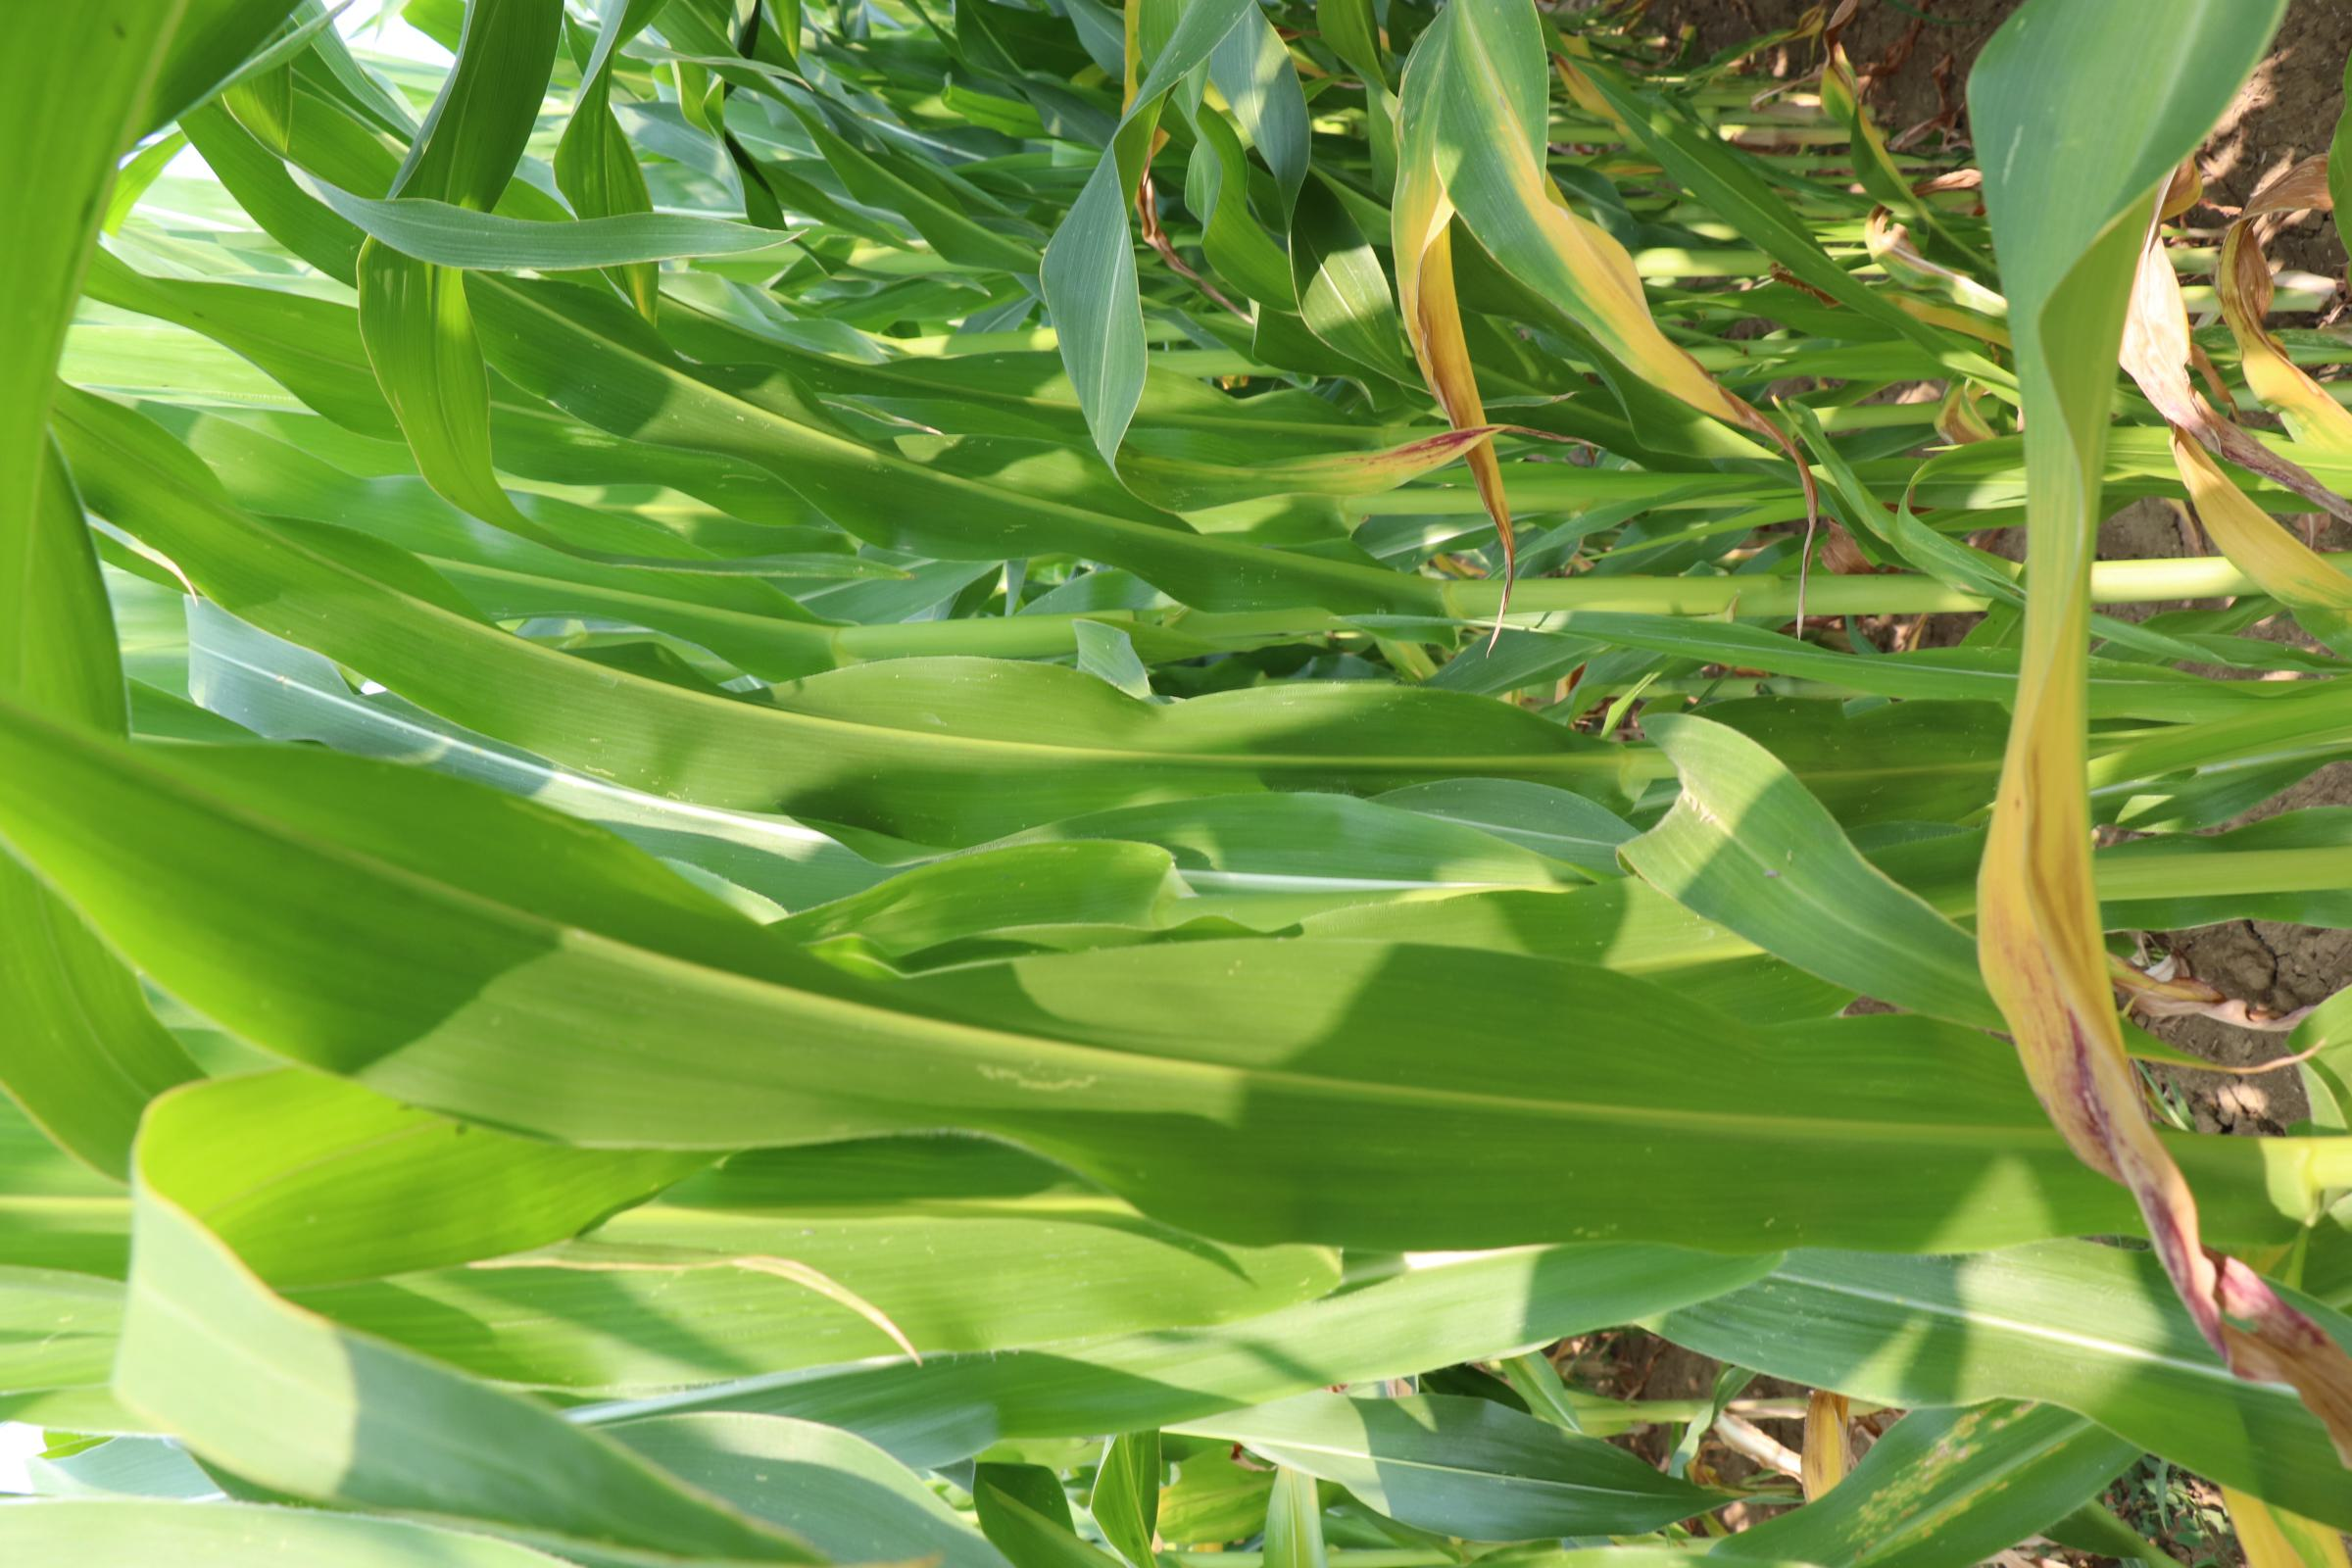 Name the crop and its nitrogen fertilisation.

maize, reduced nitrogen fertilisation
